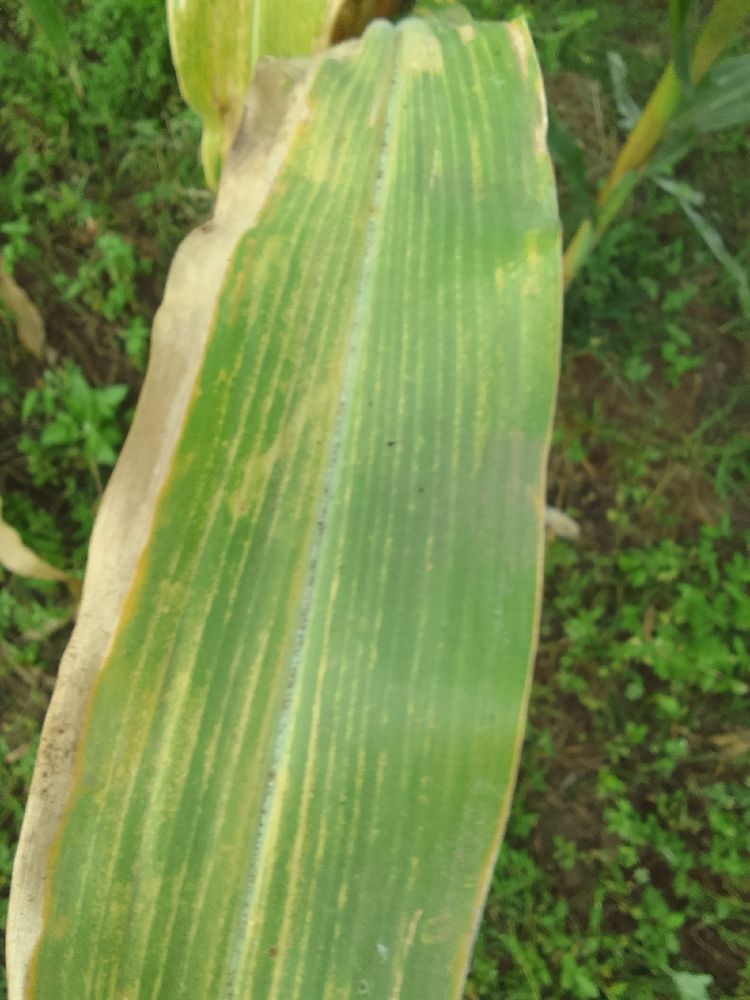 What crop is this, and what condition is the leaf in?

maize, maize lethal necrosis
